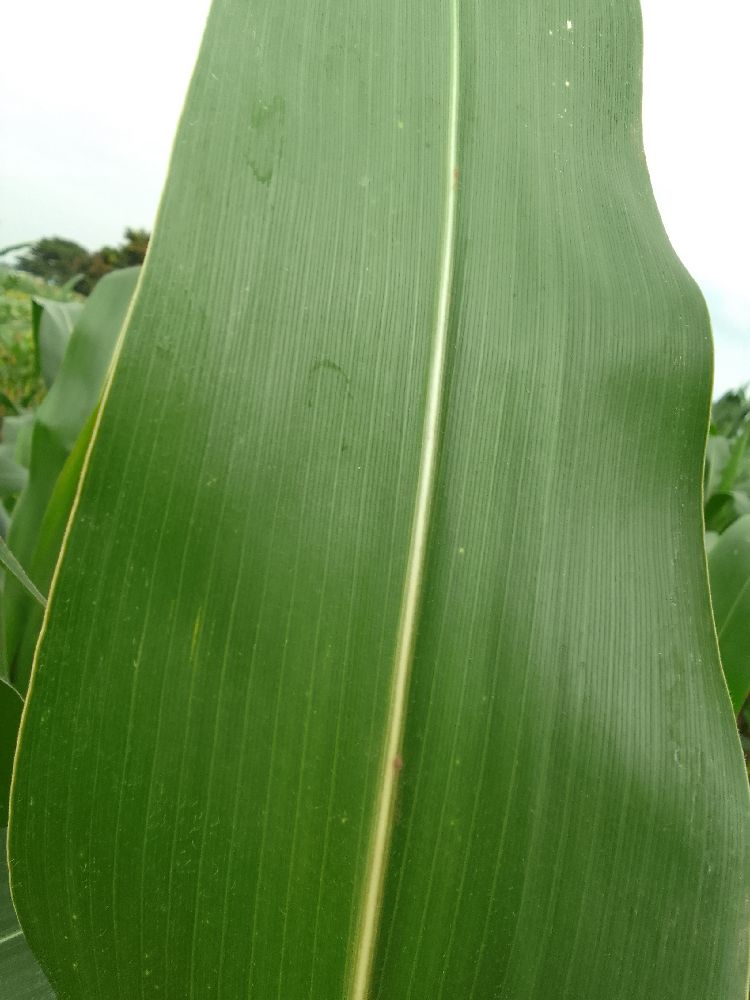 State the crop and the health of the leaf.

maize, healthy
